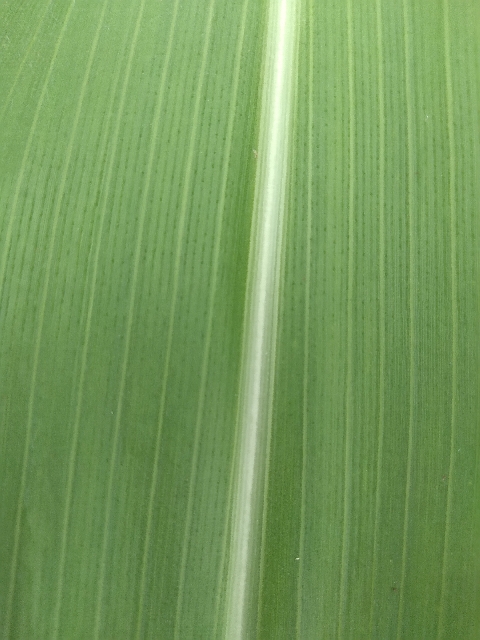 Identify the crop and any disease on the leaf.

maize, healthy
